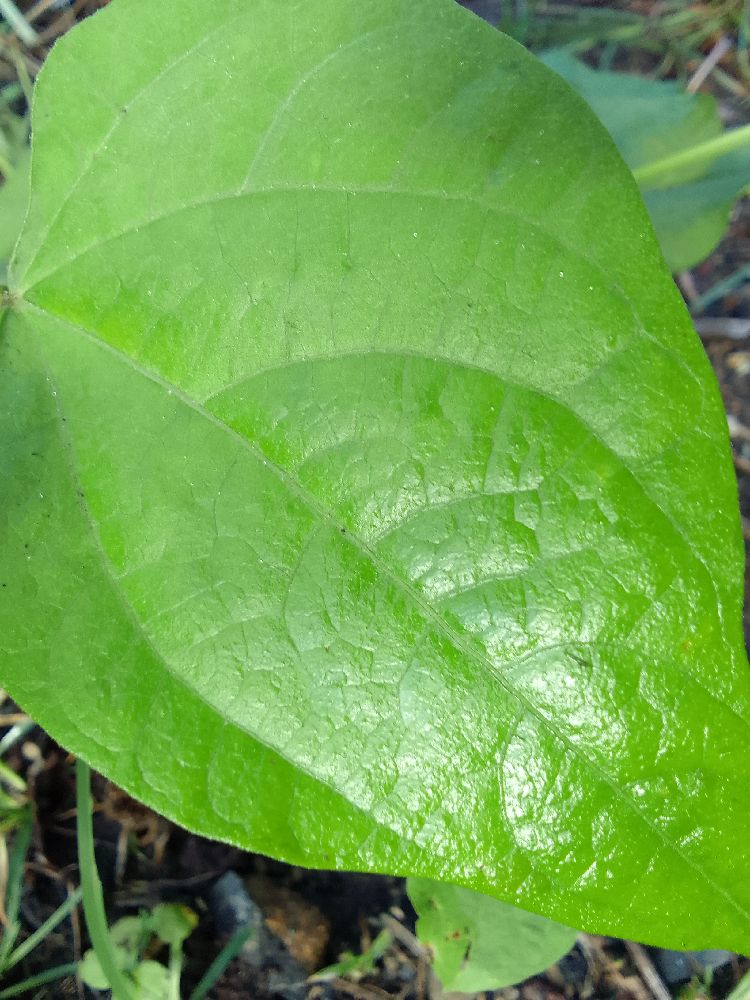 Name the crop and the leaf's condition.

common bean, healthy
